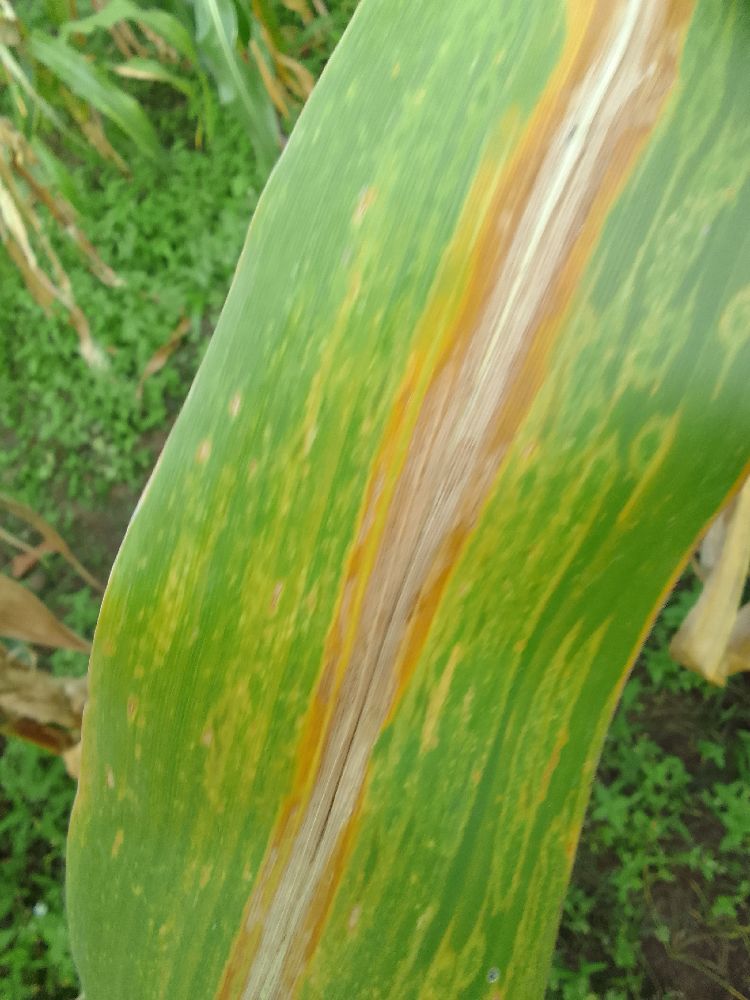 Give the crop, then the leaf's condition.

maize, maize lethal necrosis
